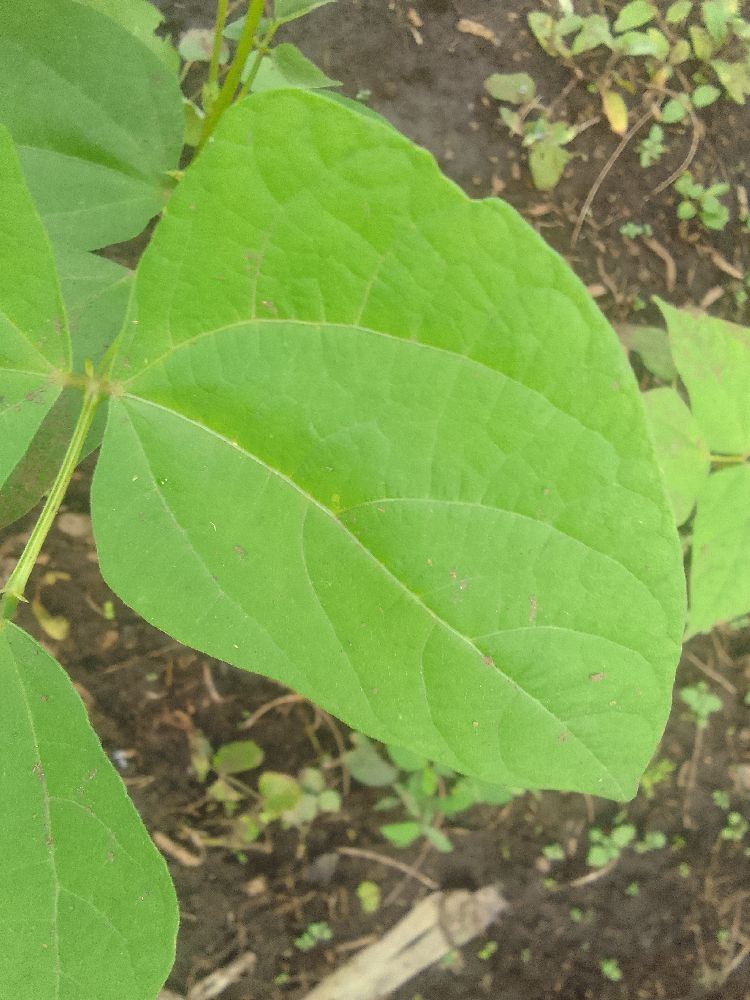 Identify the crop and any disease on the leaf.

common bean, healthy
